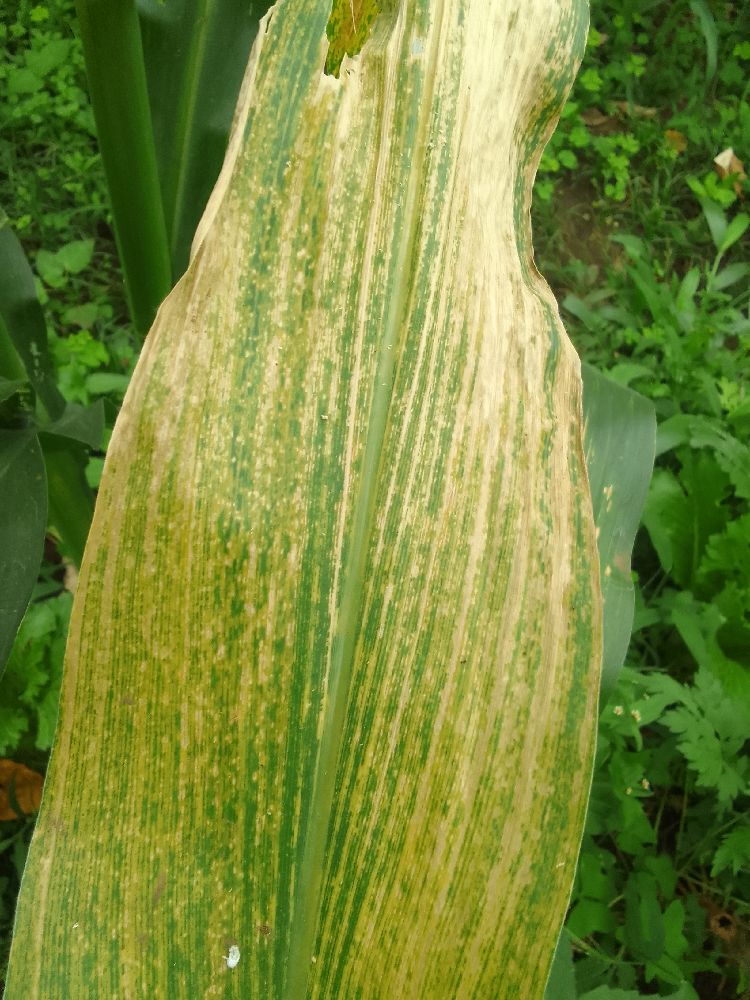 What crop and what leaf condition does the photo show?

maize, maize lethal necrosis
